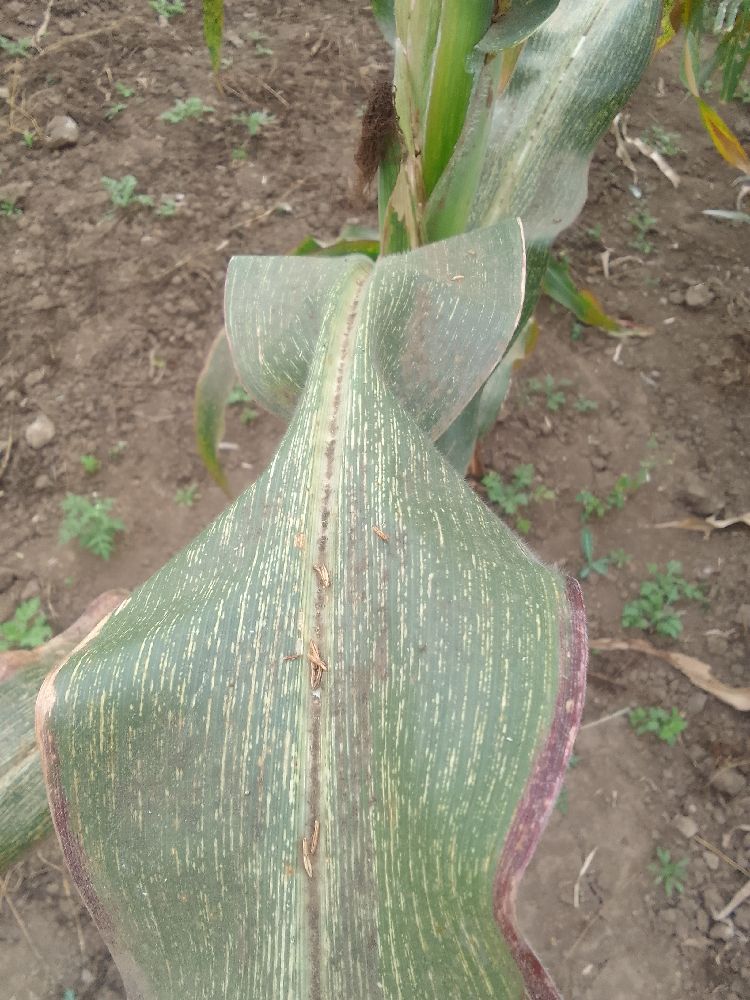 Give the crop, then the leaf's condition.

maize, maize streak virus
